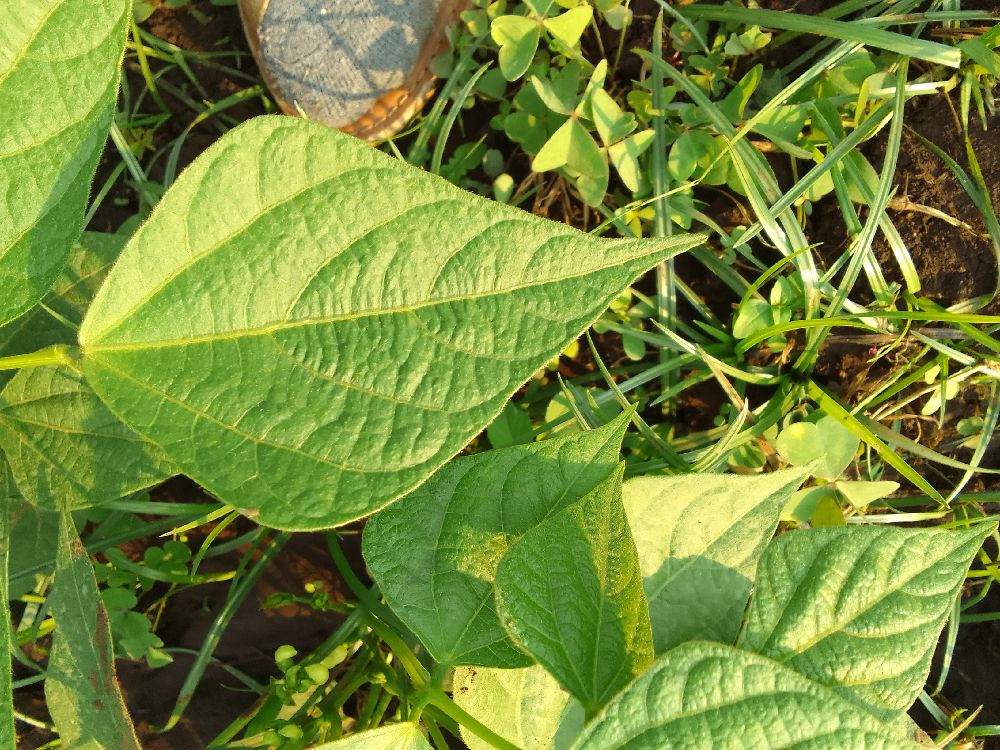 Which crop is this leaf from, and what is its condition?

common bean, healthy
